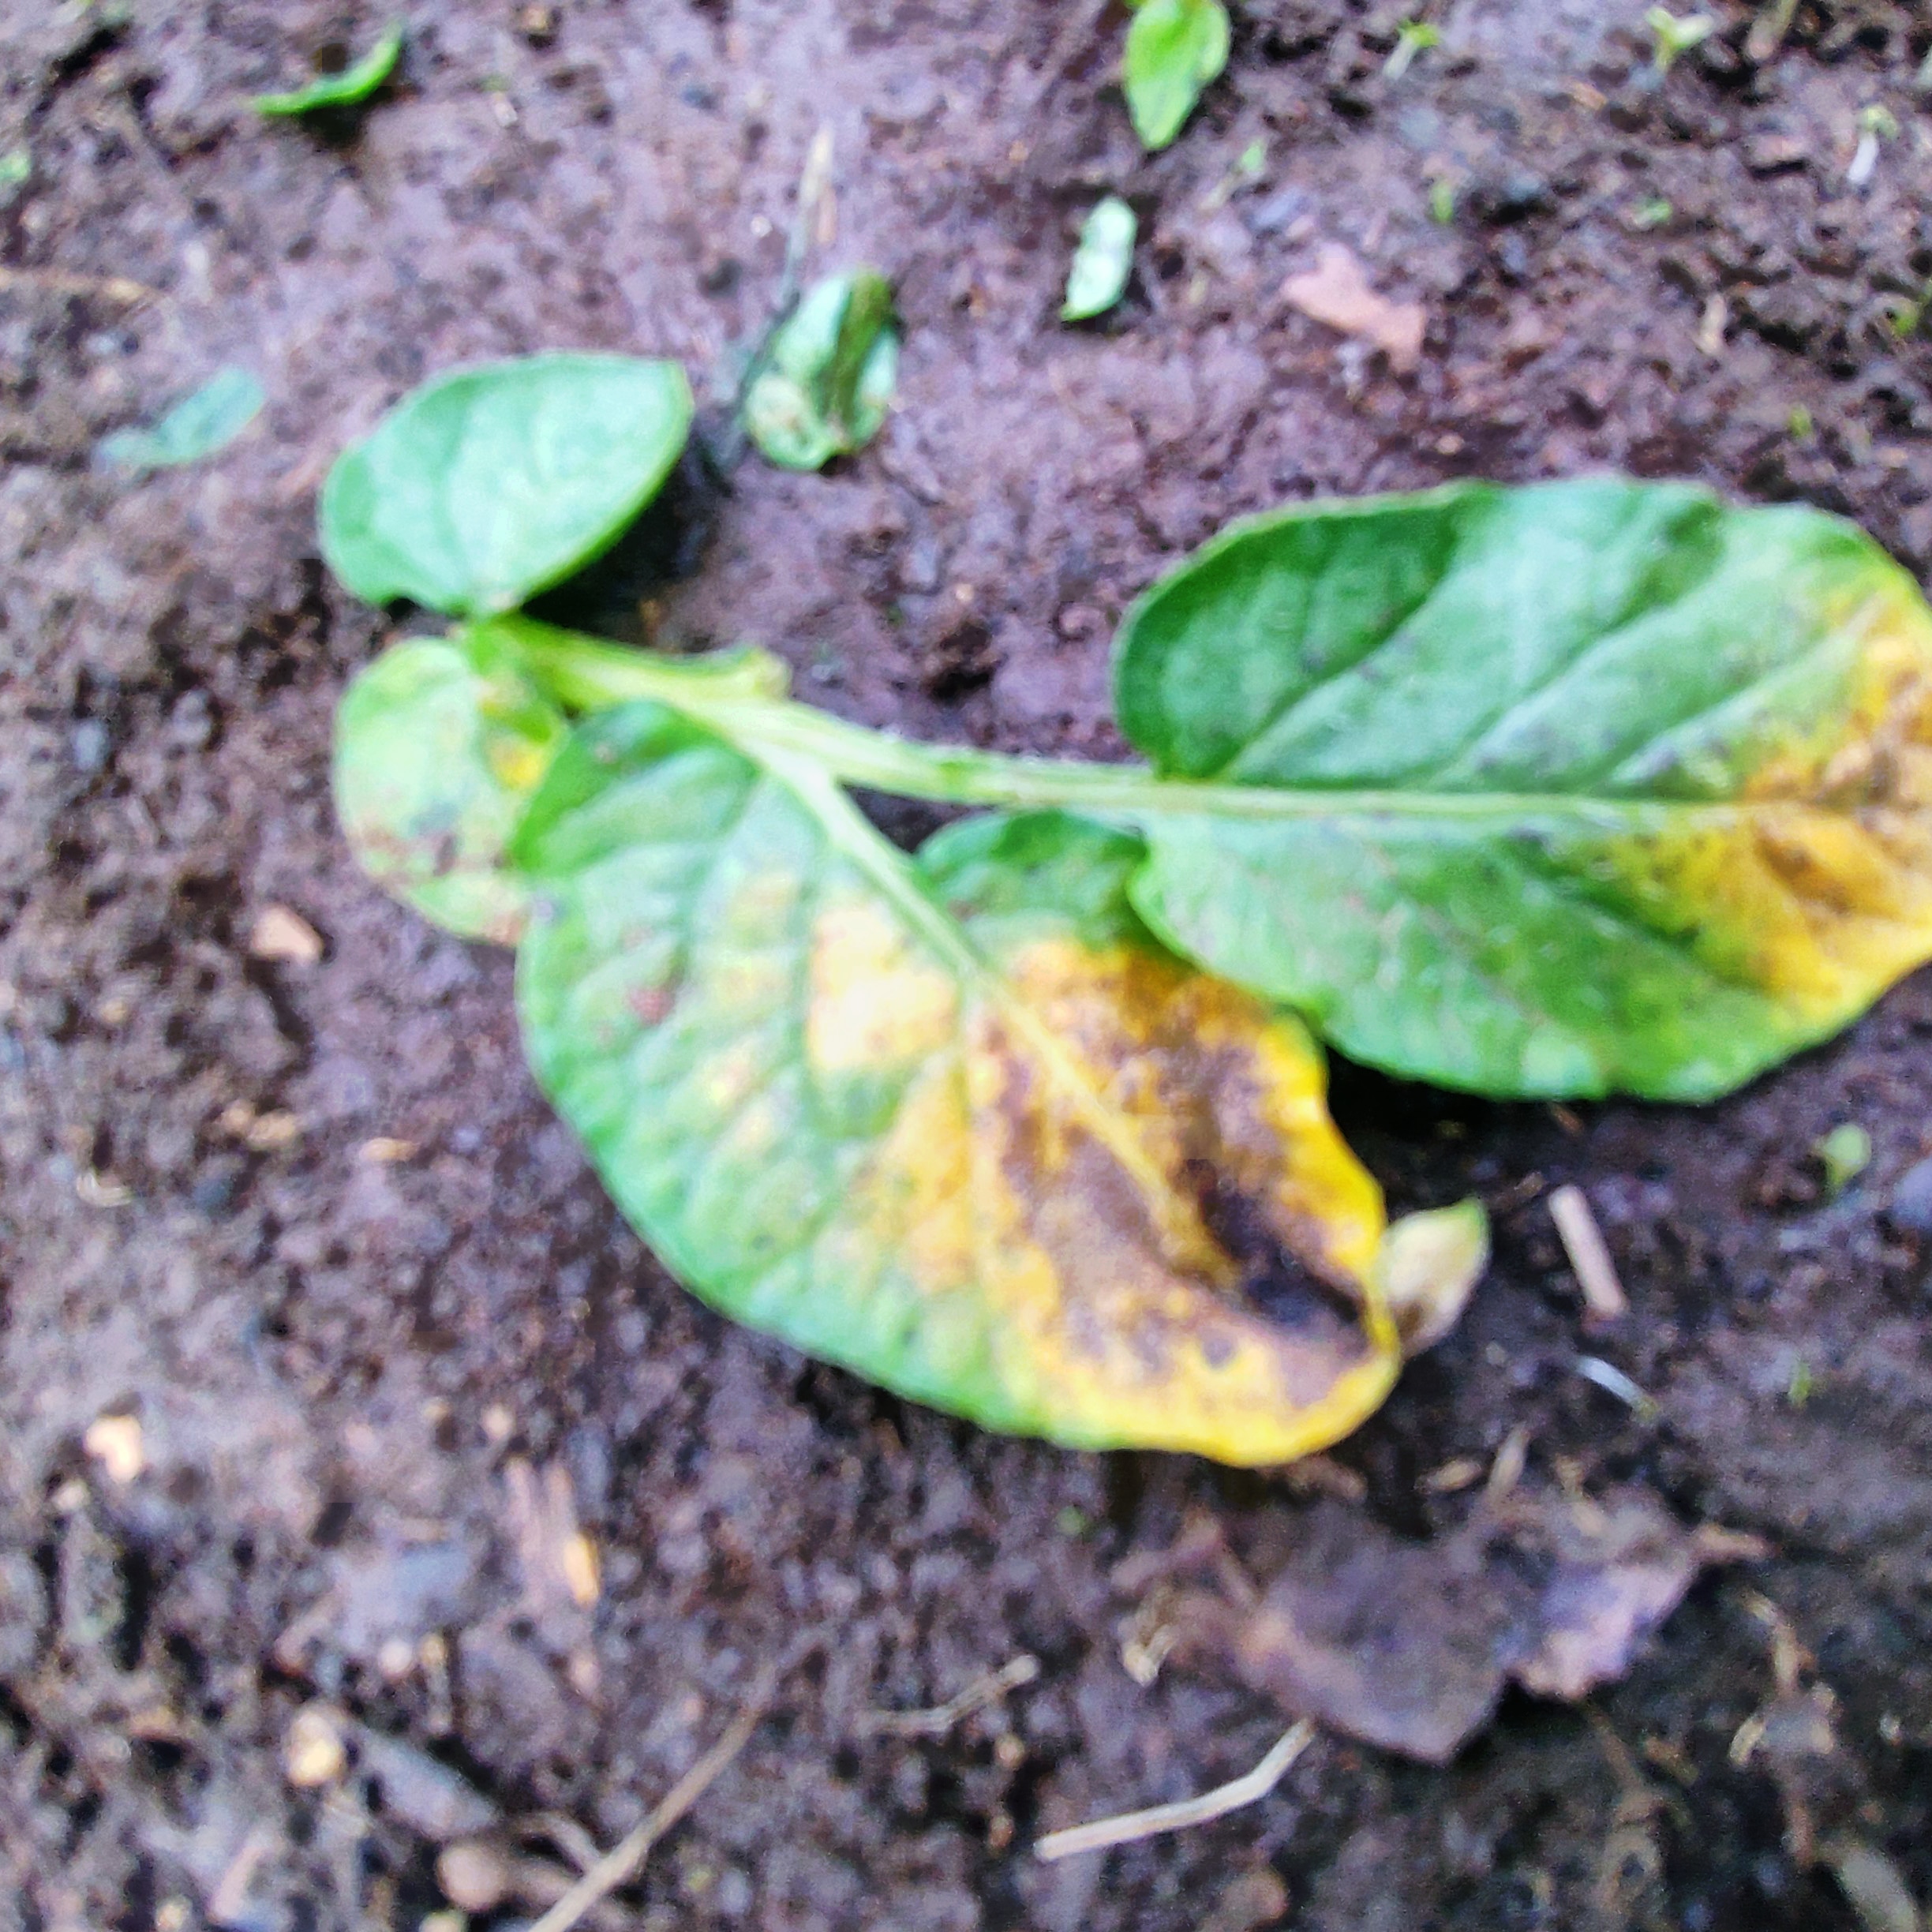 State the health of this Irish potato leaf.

late blight
